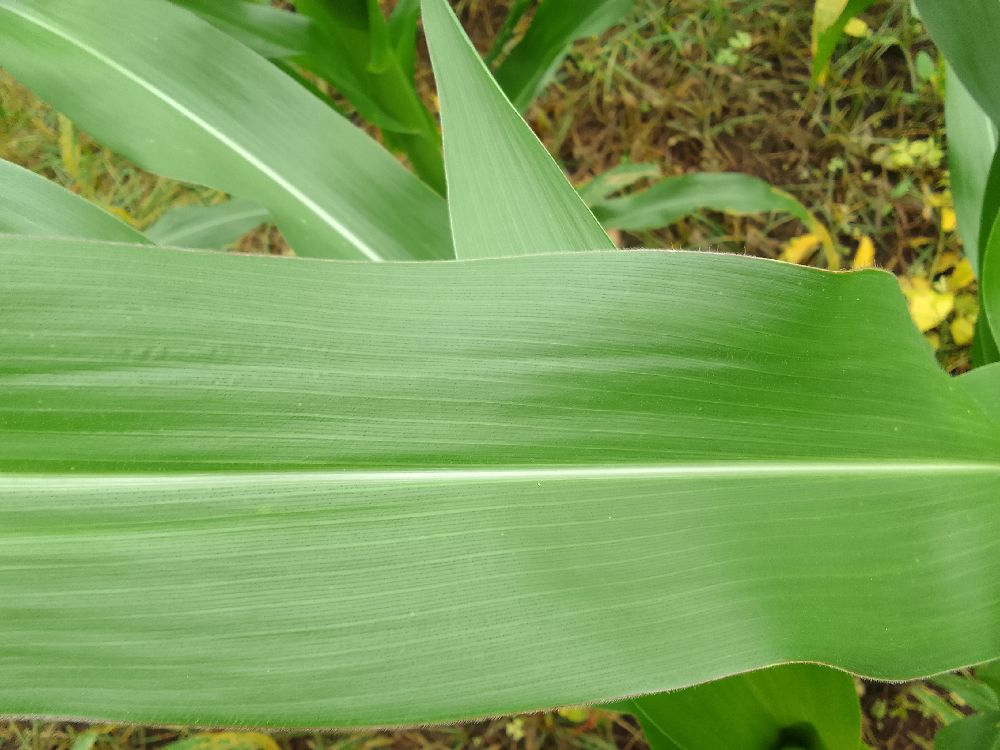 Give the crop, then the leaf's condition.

maize, healthy
